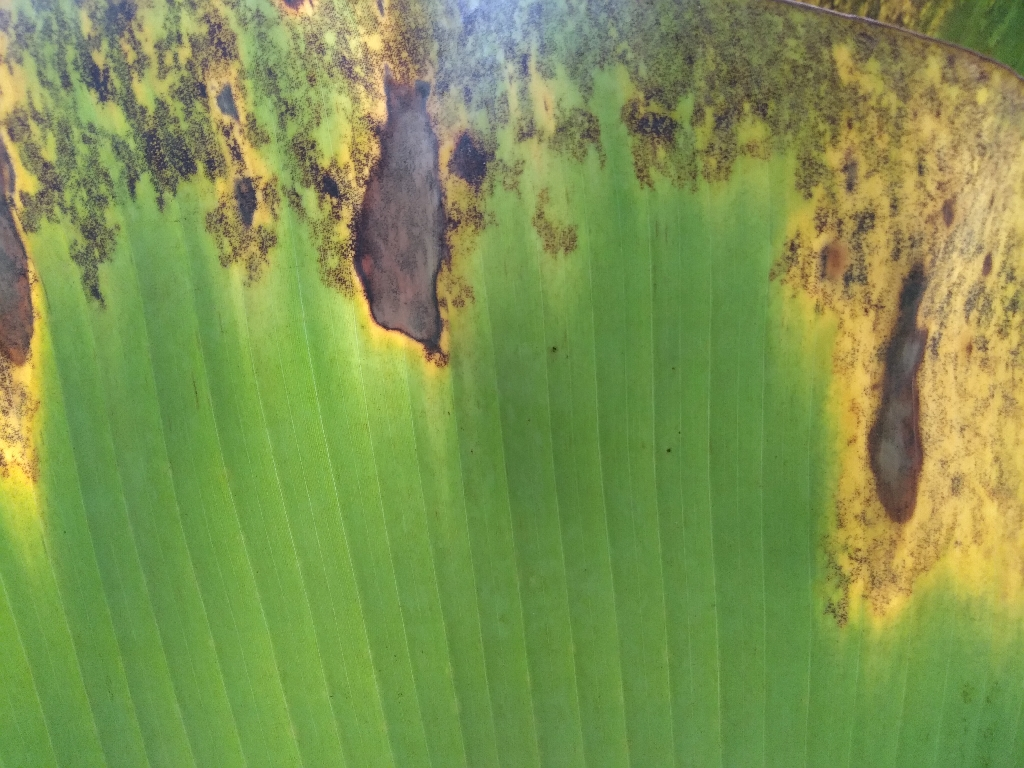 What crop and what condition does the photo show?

banana, black sigatoka
